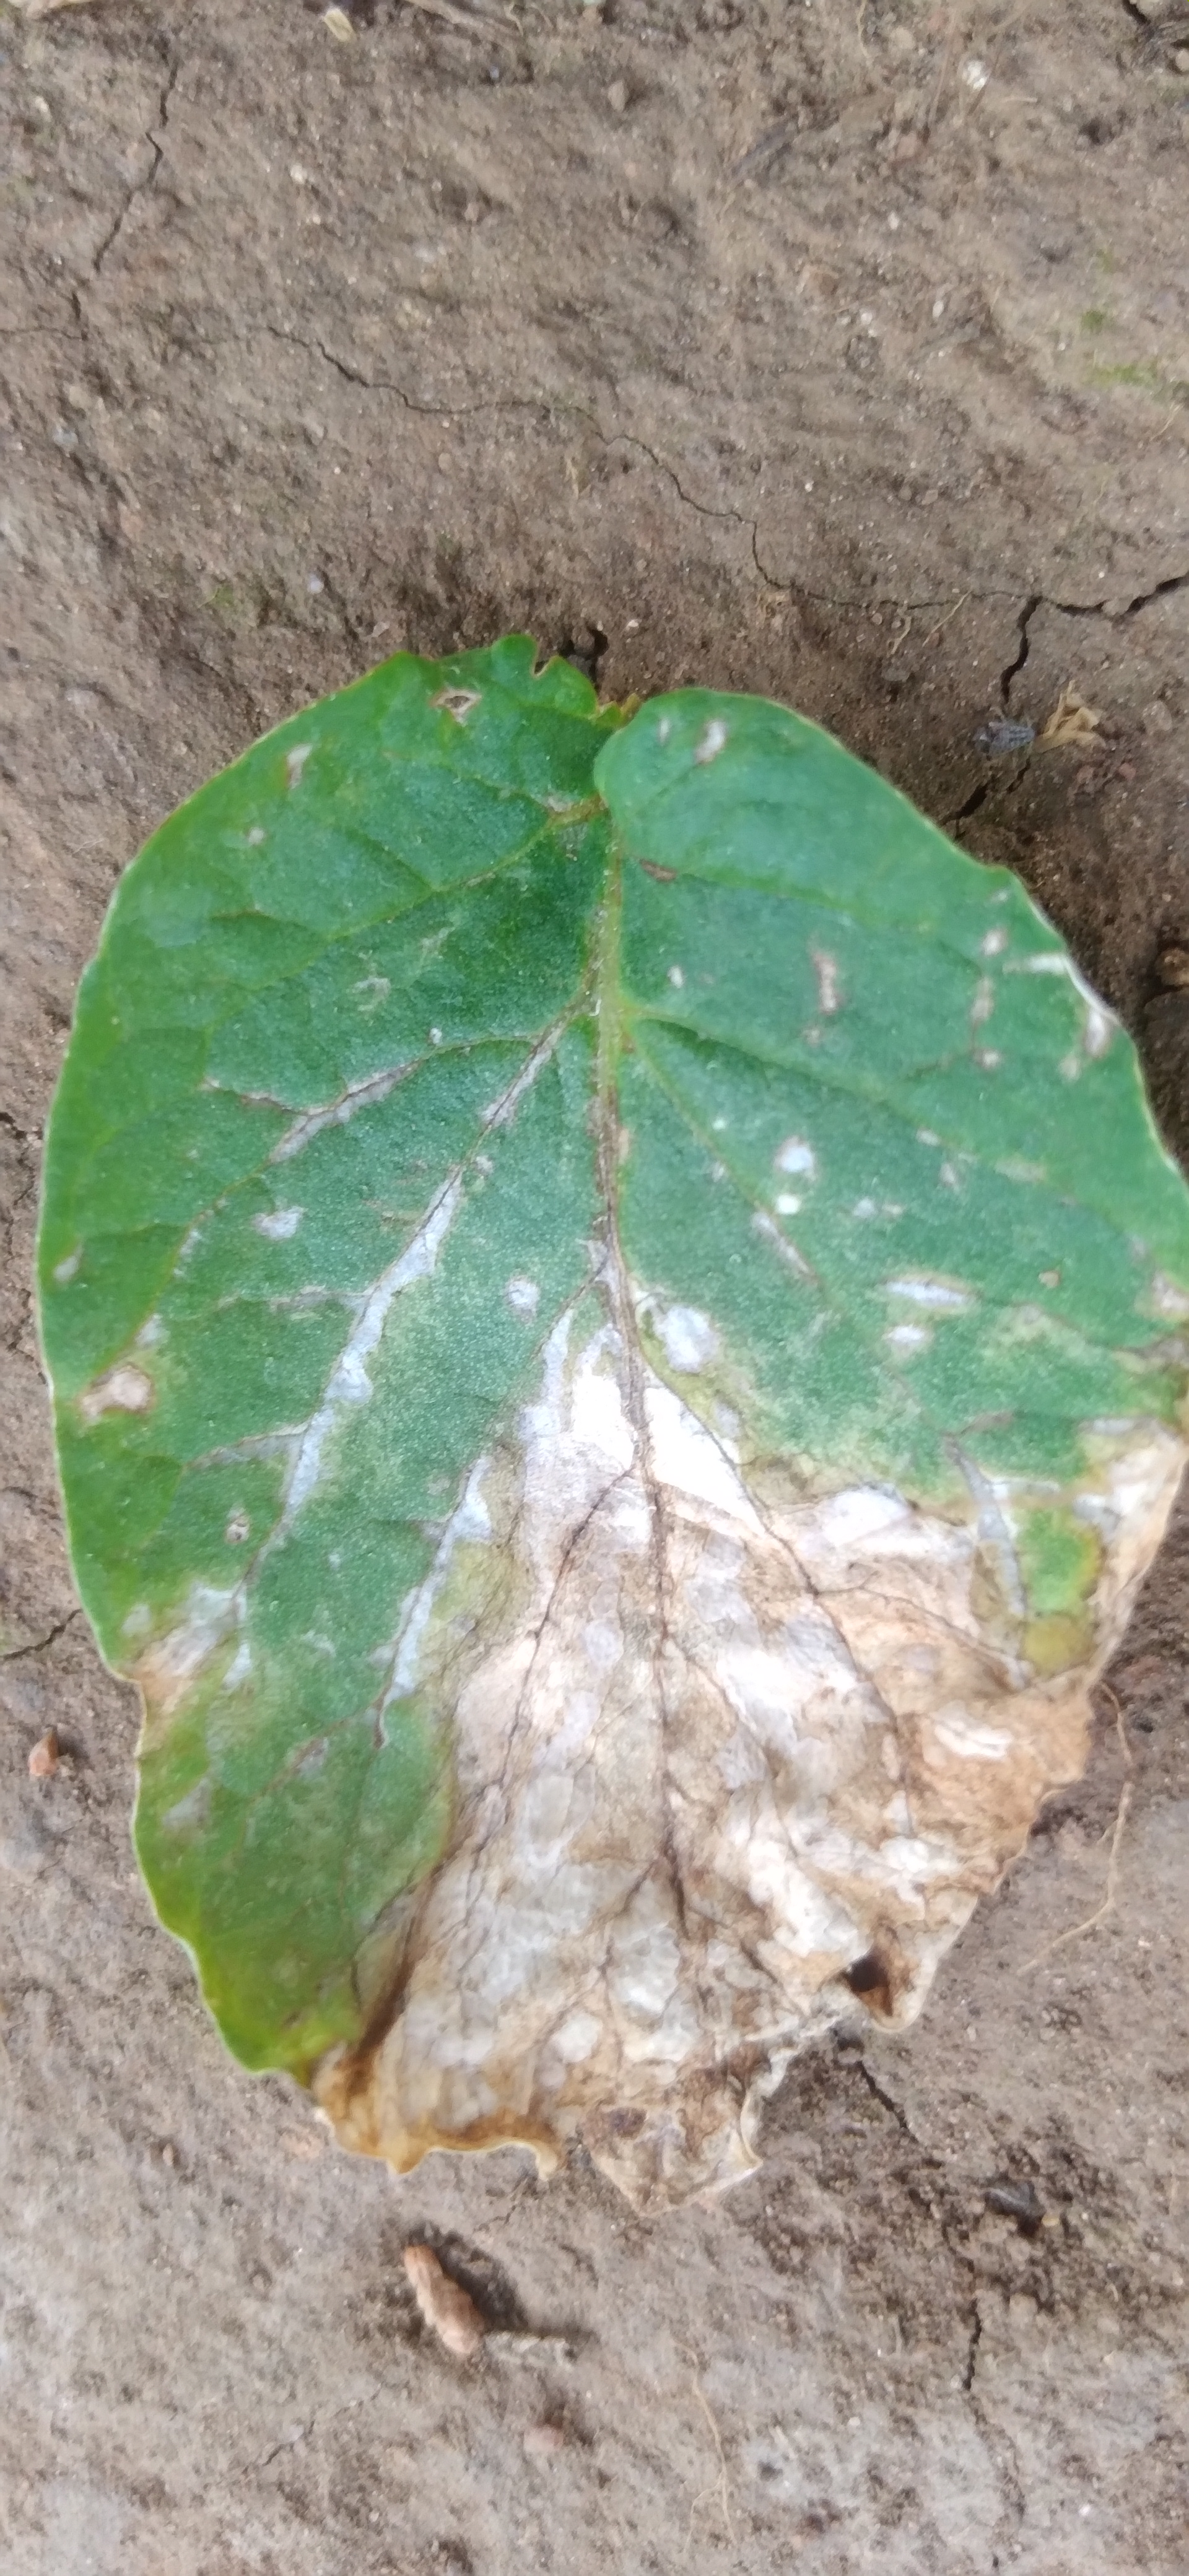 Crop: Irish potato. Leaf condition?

early blight
